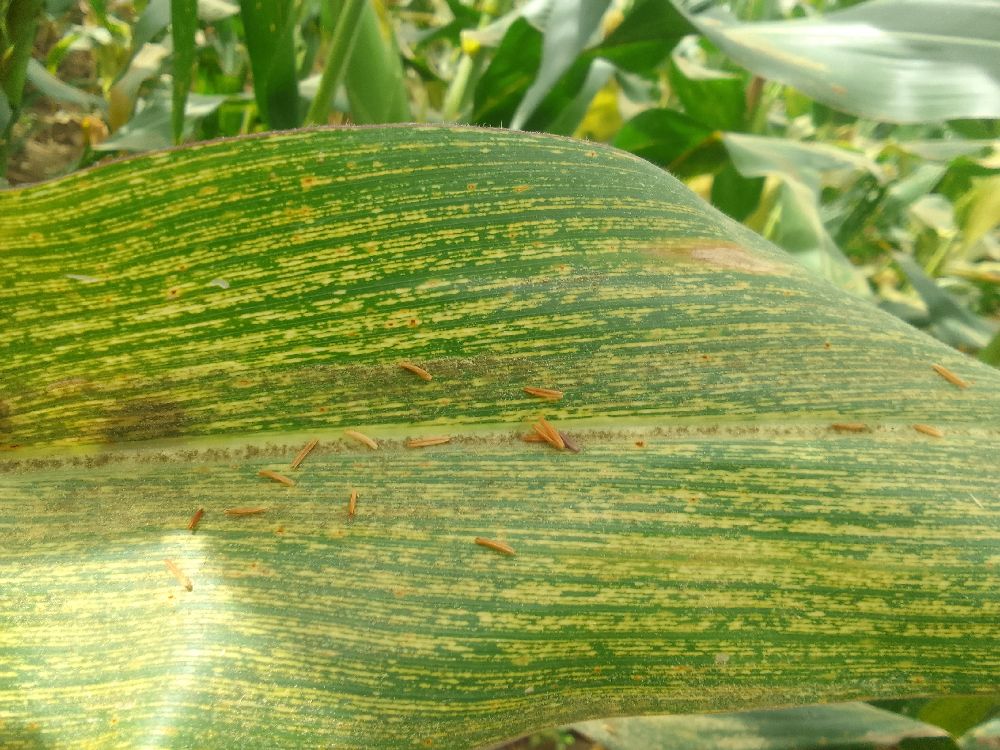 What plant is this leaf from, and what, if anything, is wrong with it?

maize, maize streak virus
